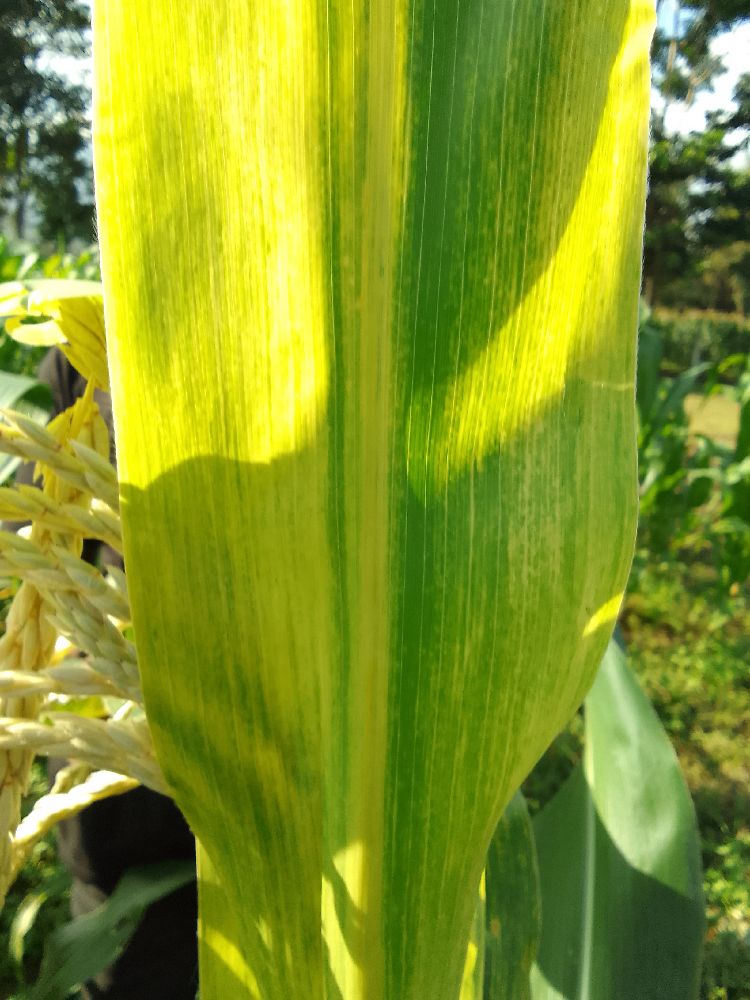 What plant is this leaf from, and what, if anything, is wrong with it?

maize, maize lethal necrosis
